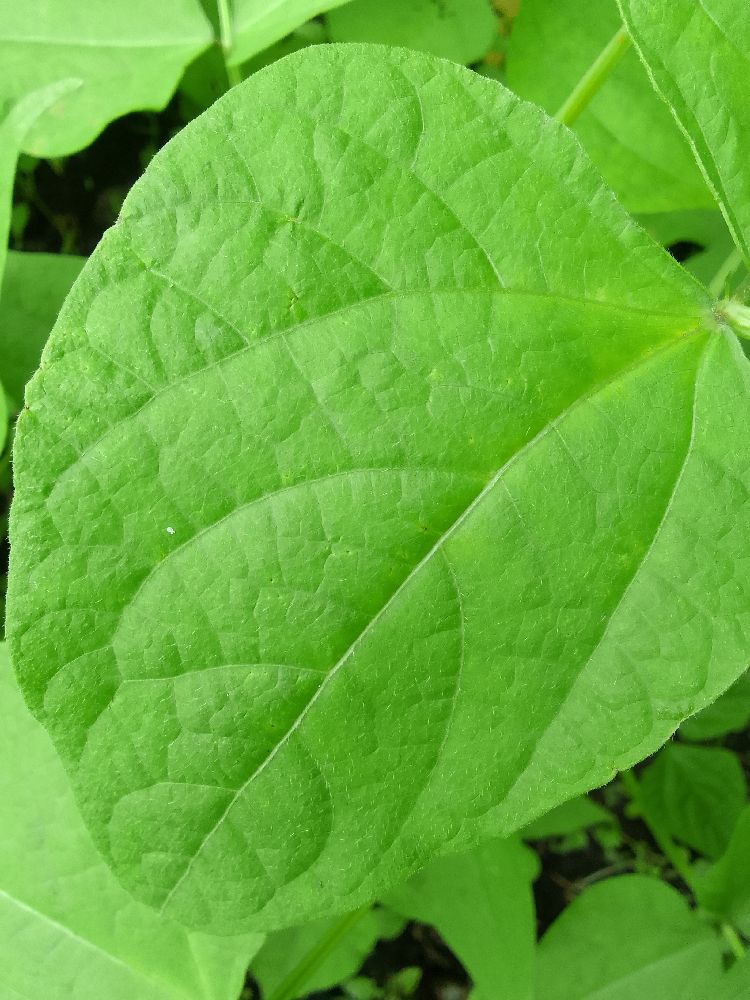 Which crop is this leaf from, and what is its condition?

common bean, healthy
